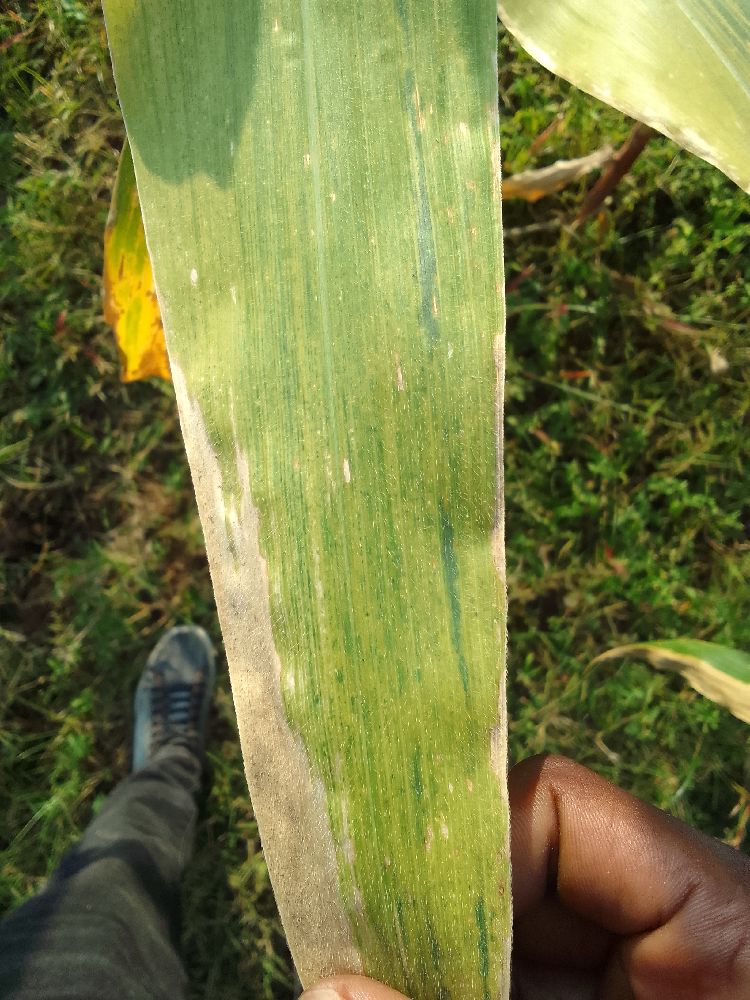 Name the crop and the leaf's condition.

maize, maize lethal necrosis
